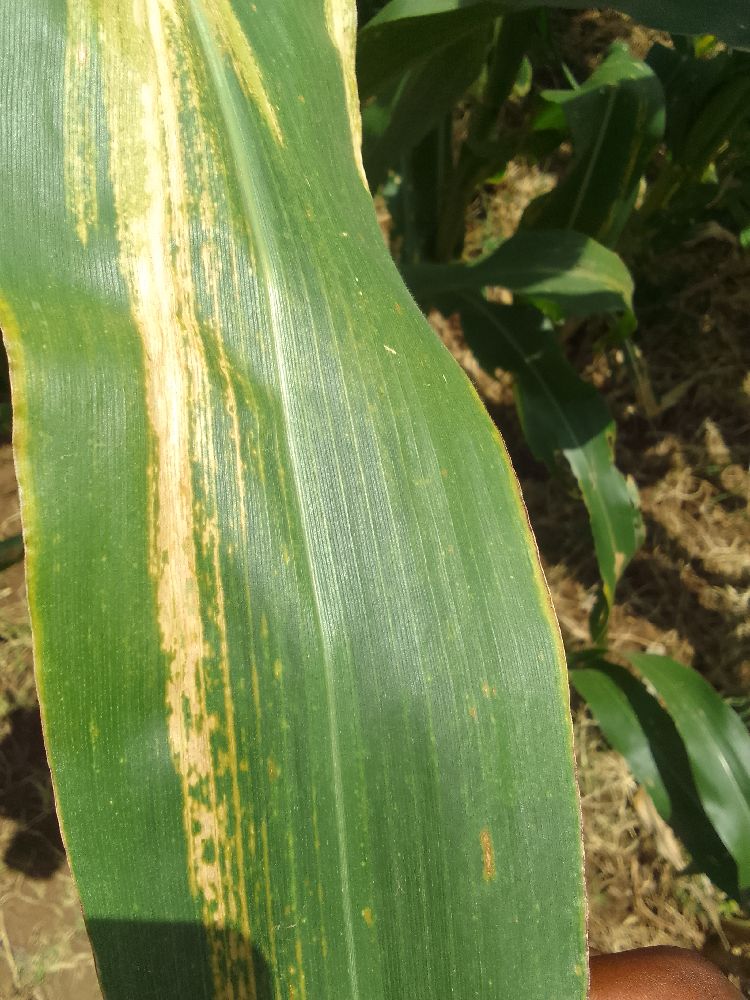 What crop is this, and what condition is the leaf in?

maize, maize lethal necrosis
